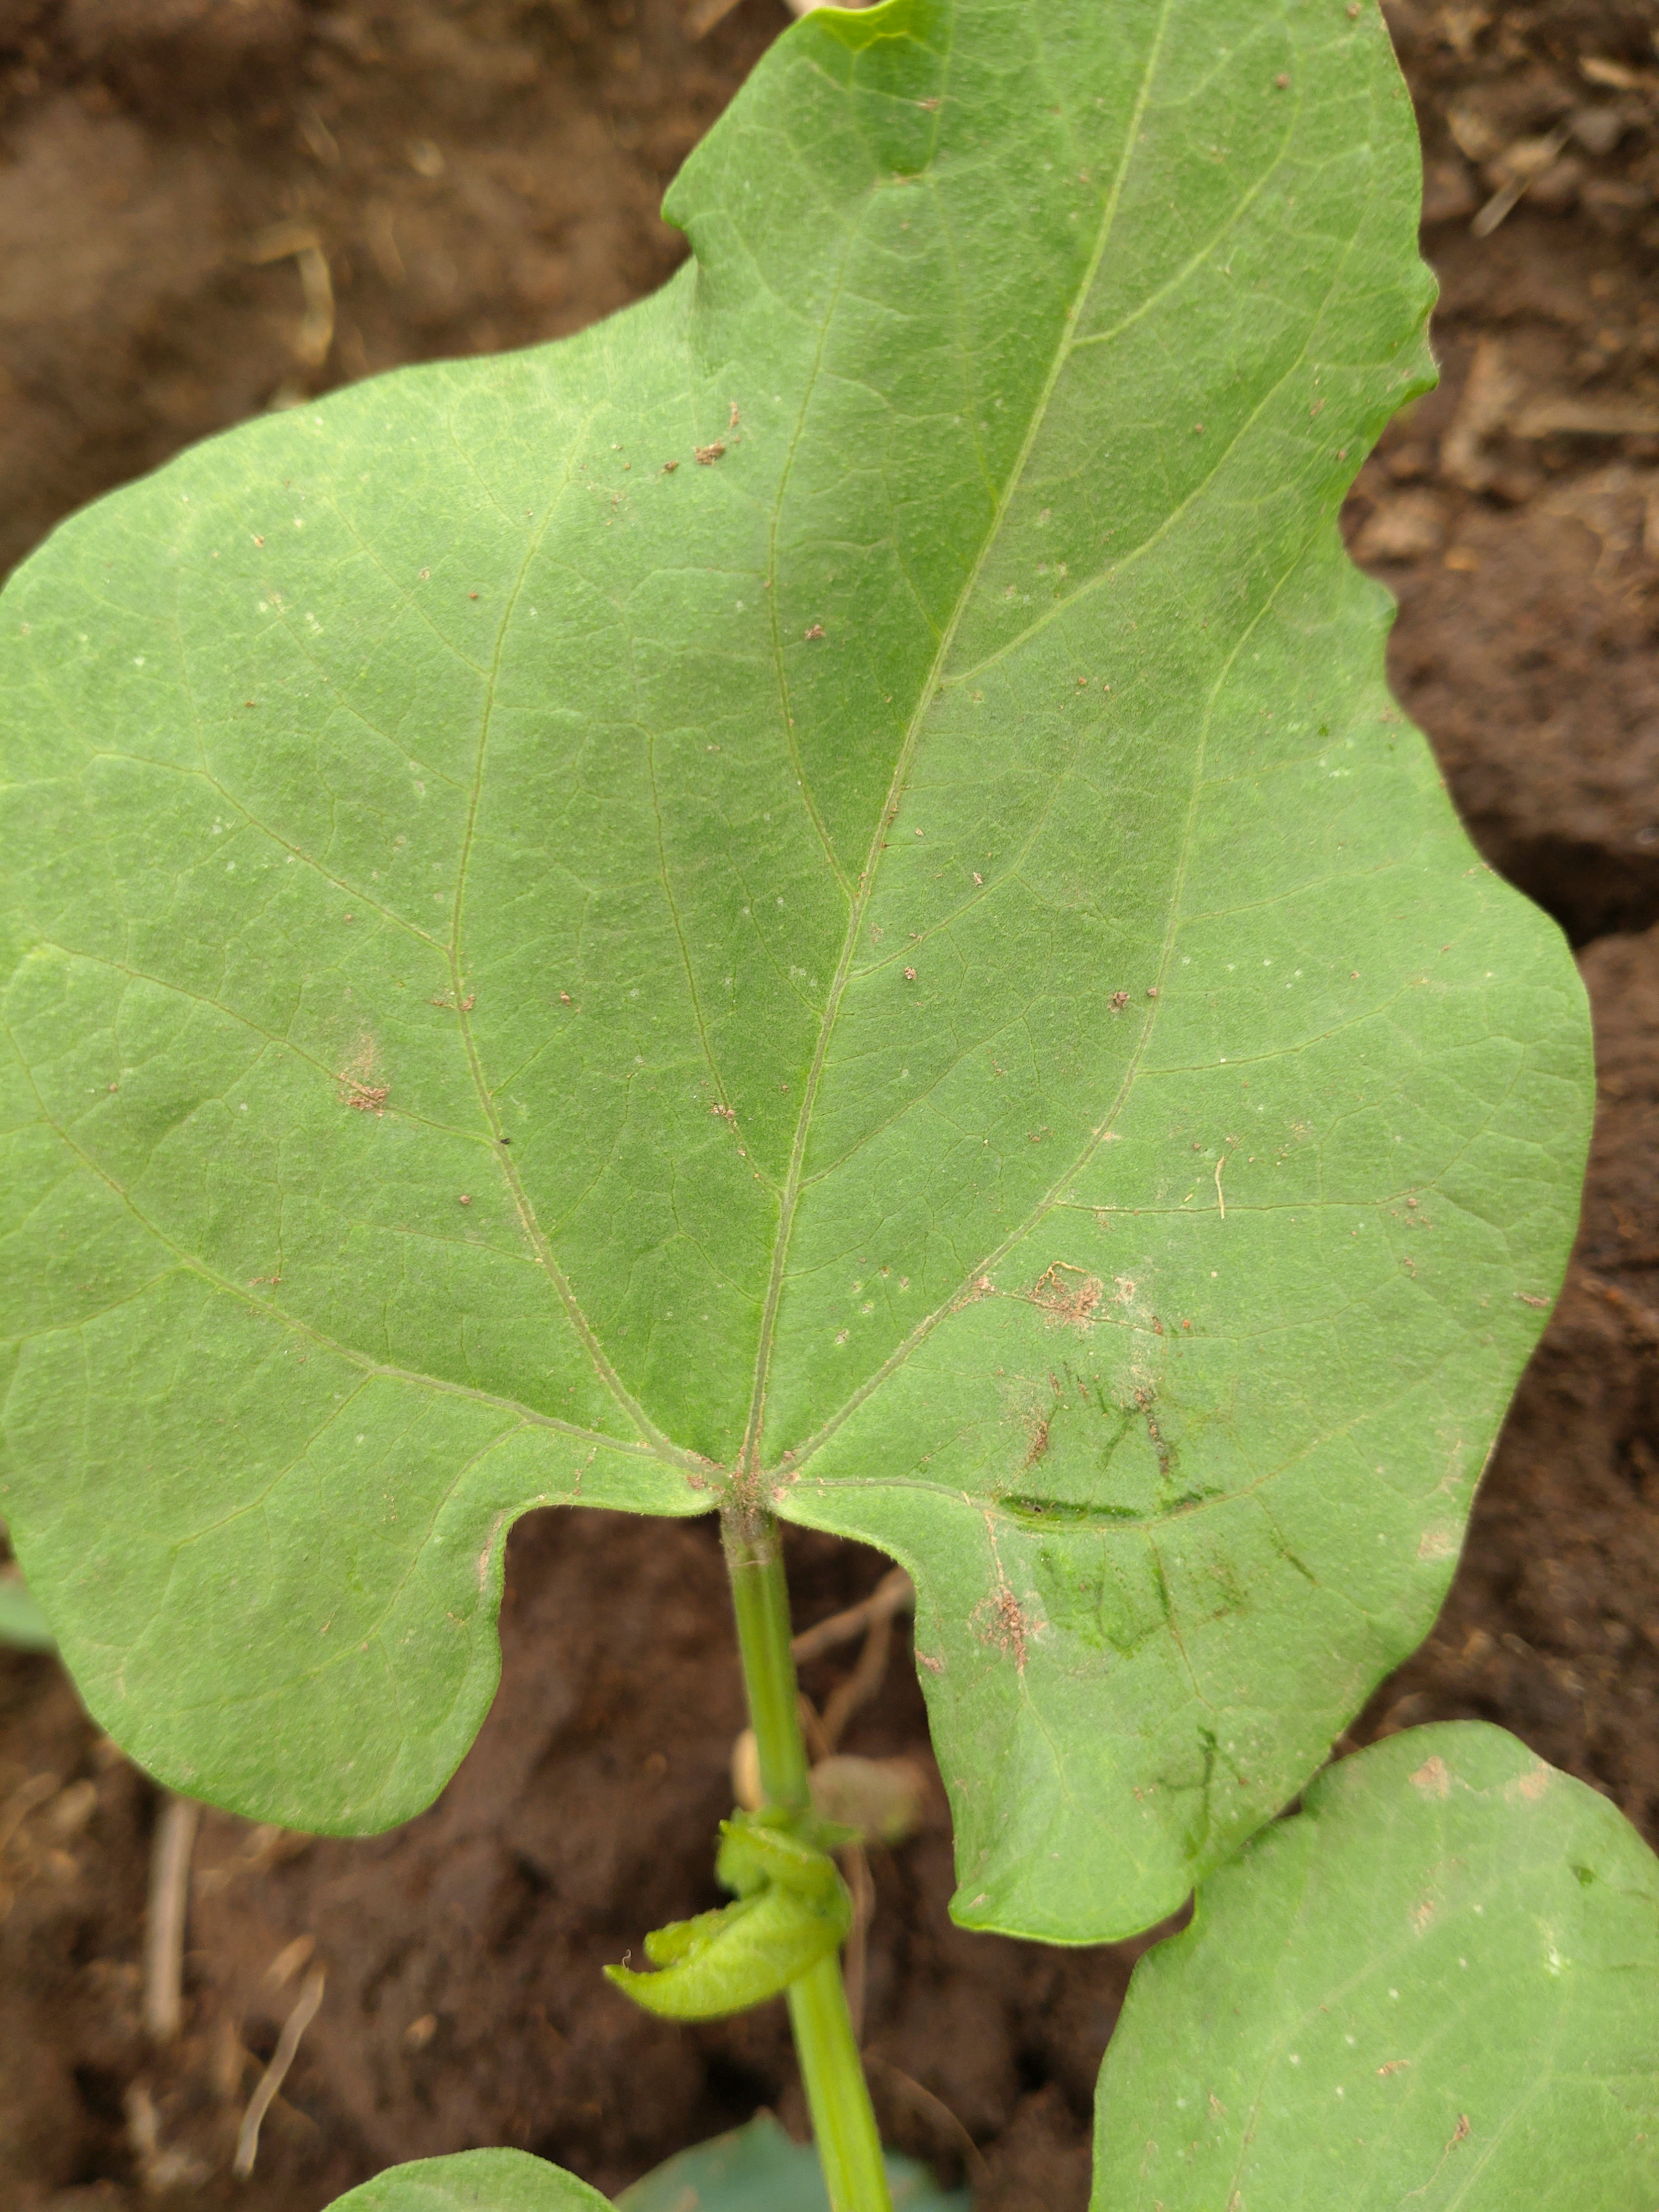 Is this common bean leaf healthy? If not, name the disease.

healthy
